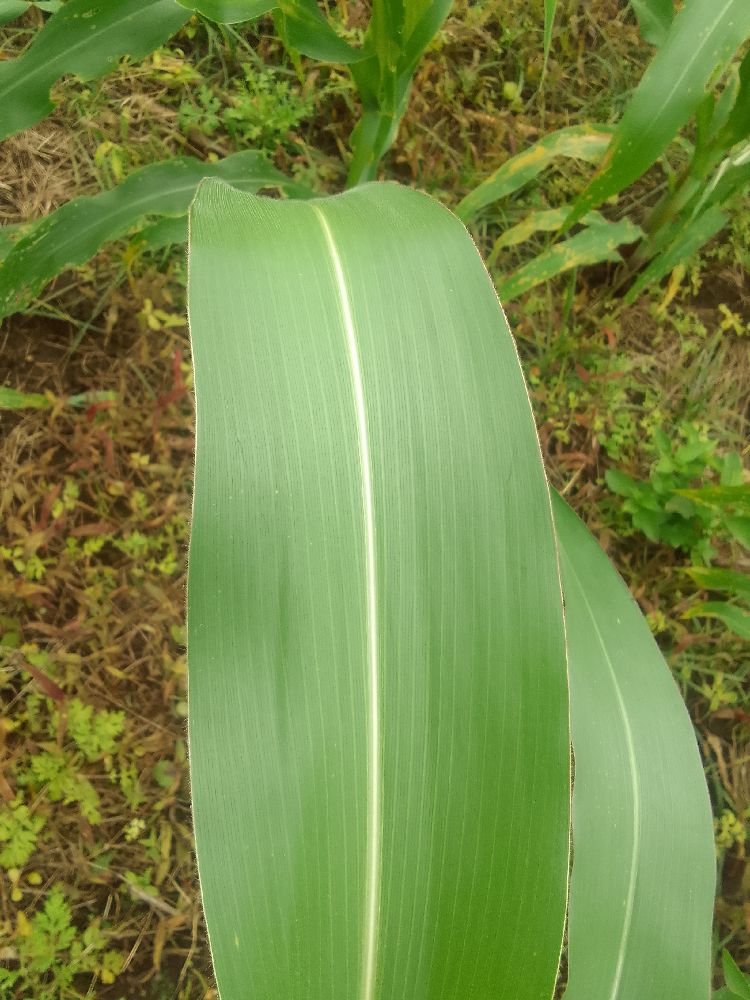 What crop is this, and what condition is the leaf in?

maize, healthy
